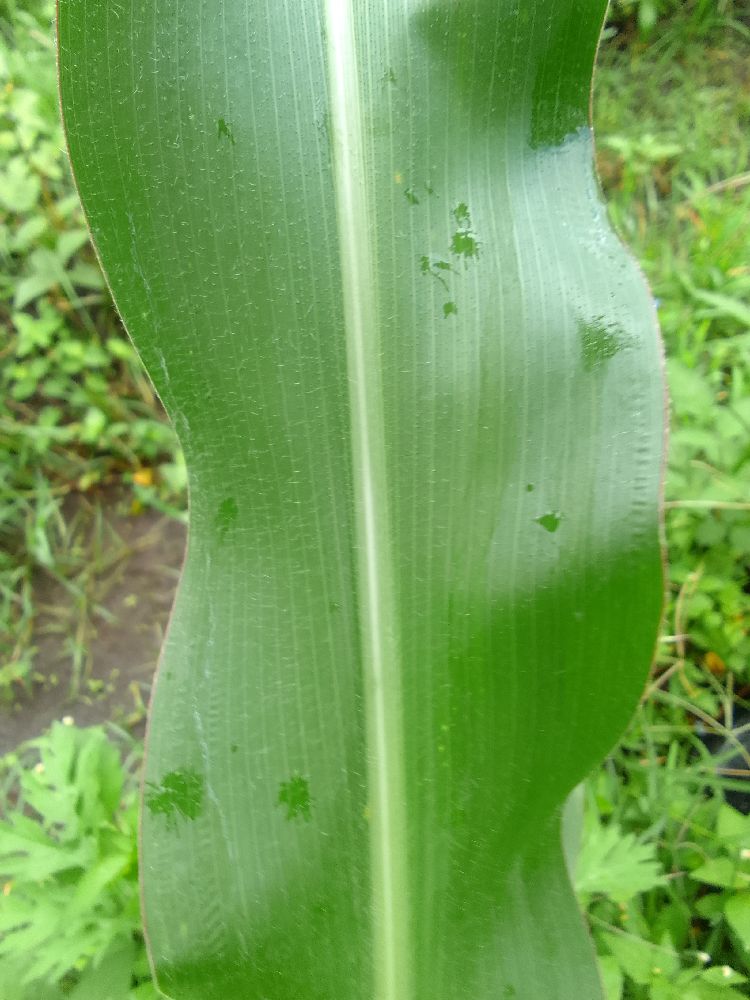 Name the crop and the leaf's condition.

maize, healthy
